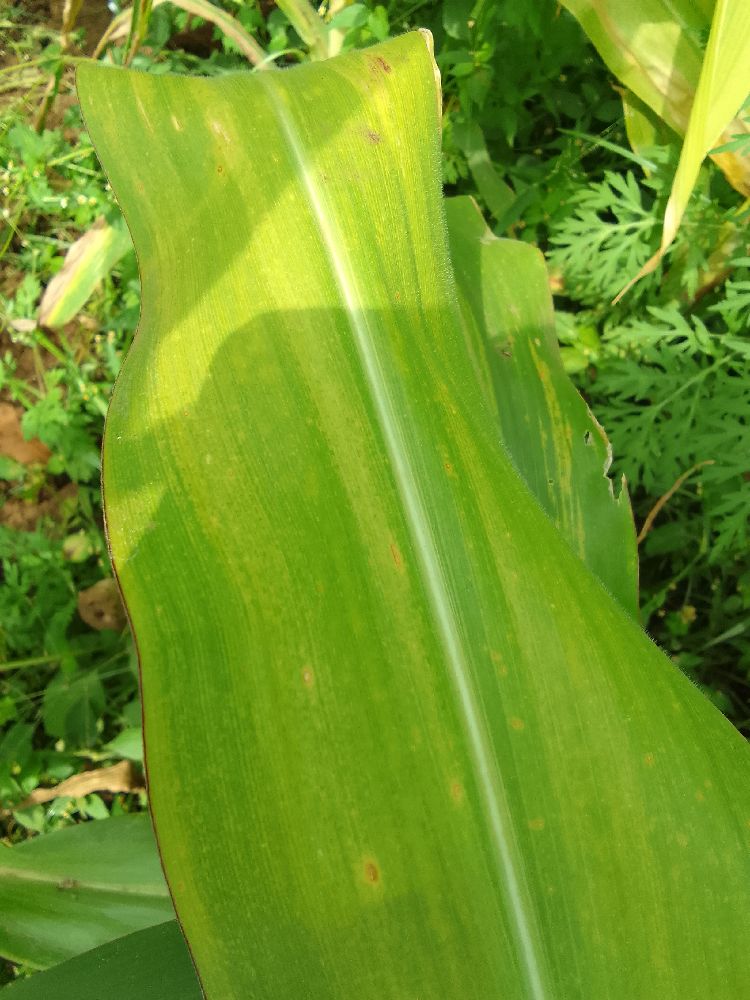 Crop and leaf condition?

maize, maize lethal necrosis
